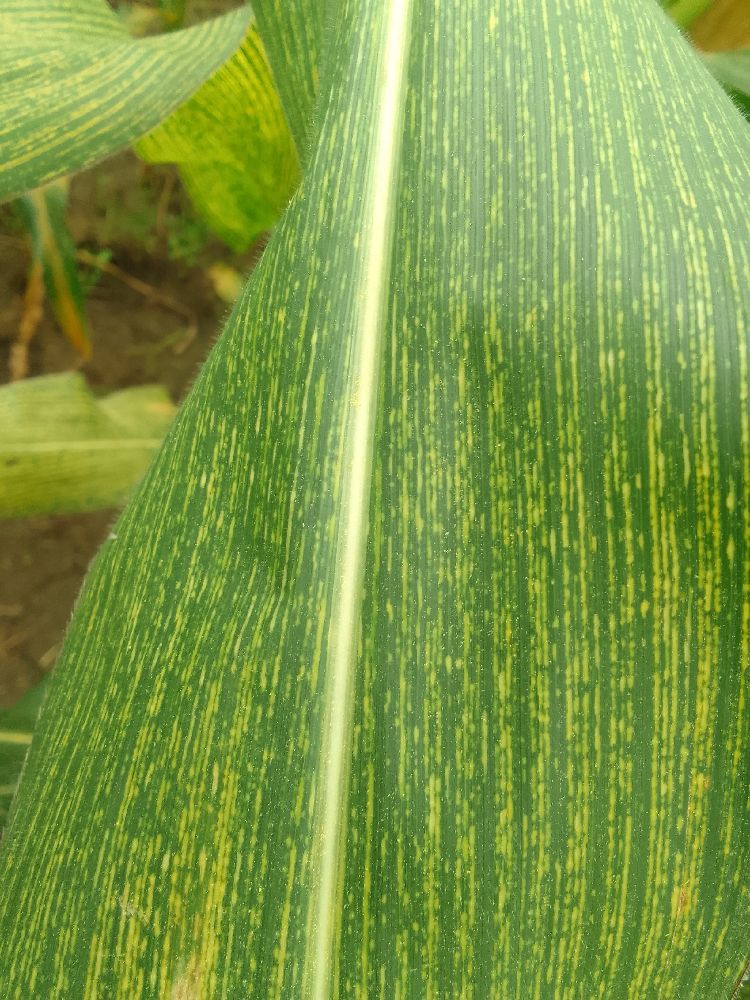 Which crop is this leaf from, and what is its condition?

maize, maize streak virus
